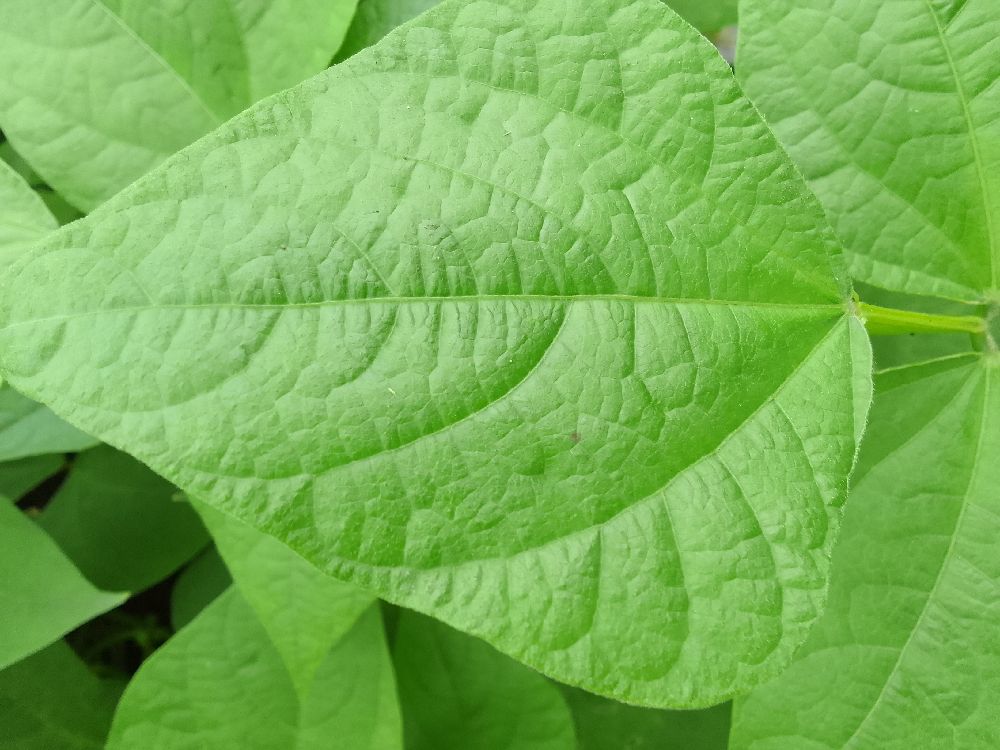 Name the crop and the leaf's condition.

common bean, healthy
